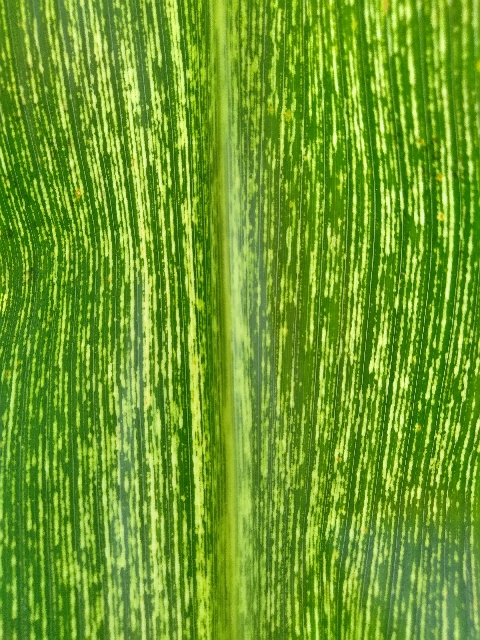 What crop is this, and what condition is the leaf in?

maize, maize streak virus
